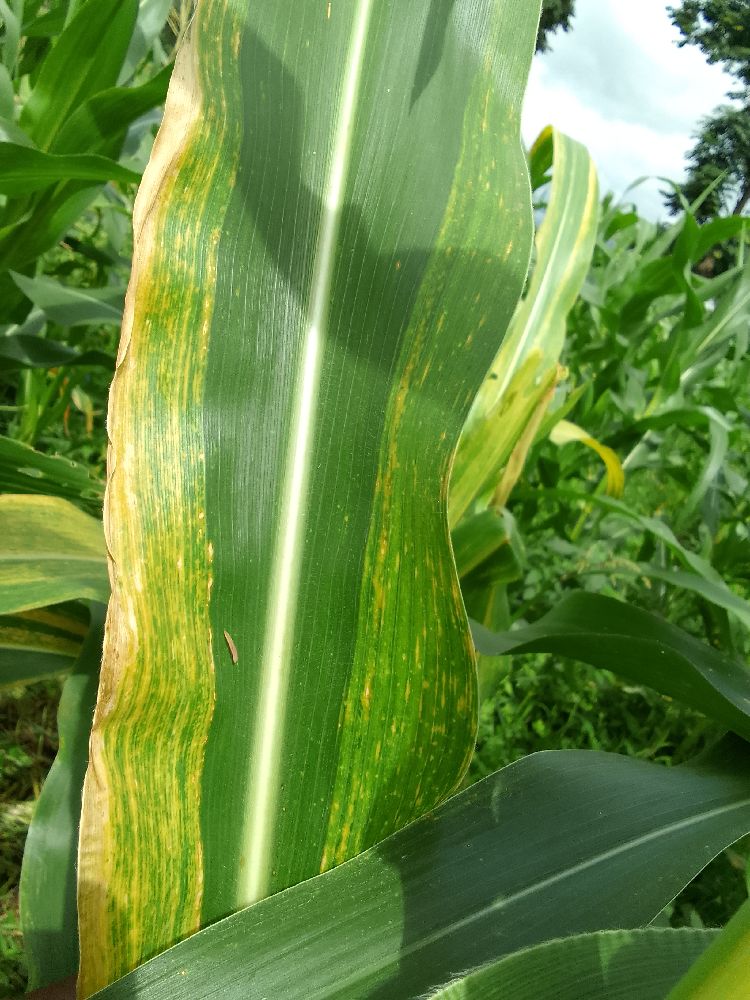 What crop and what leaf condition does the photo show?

maize, maize lethal necrosis
